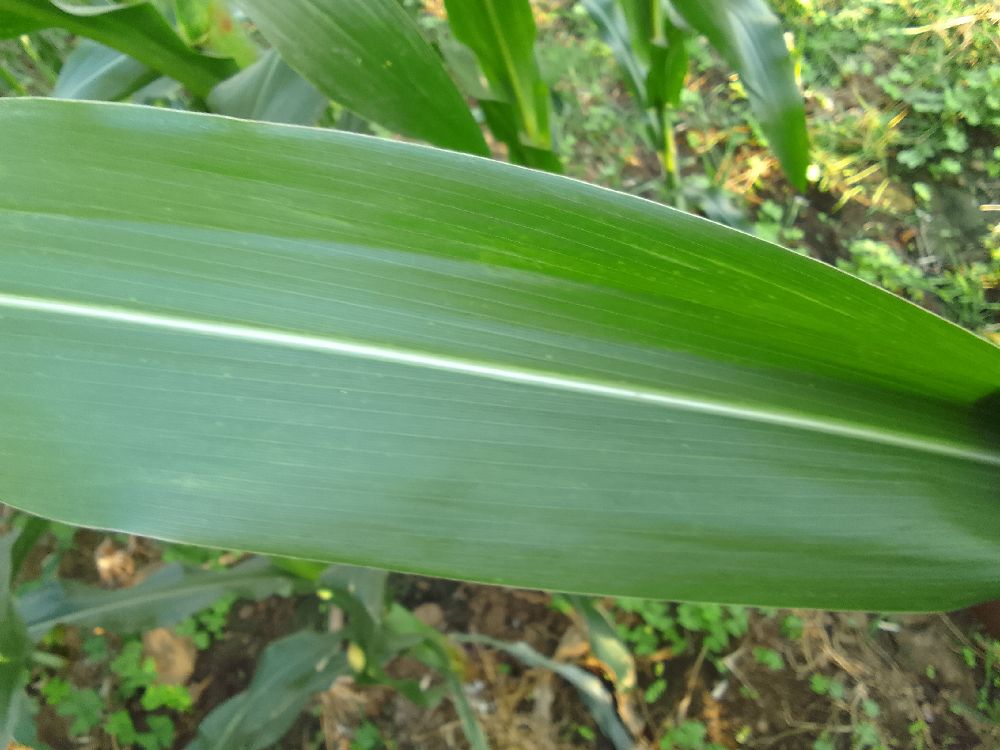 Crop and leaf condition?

maize, healthy
